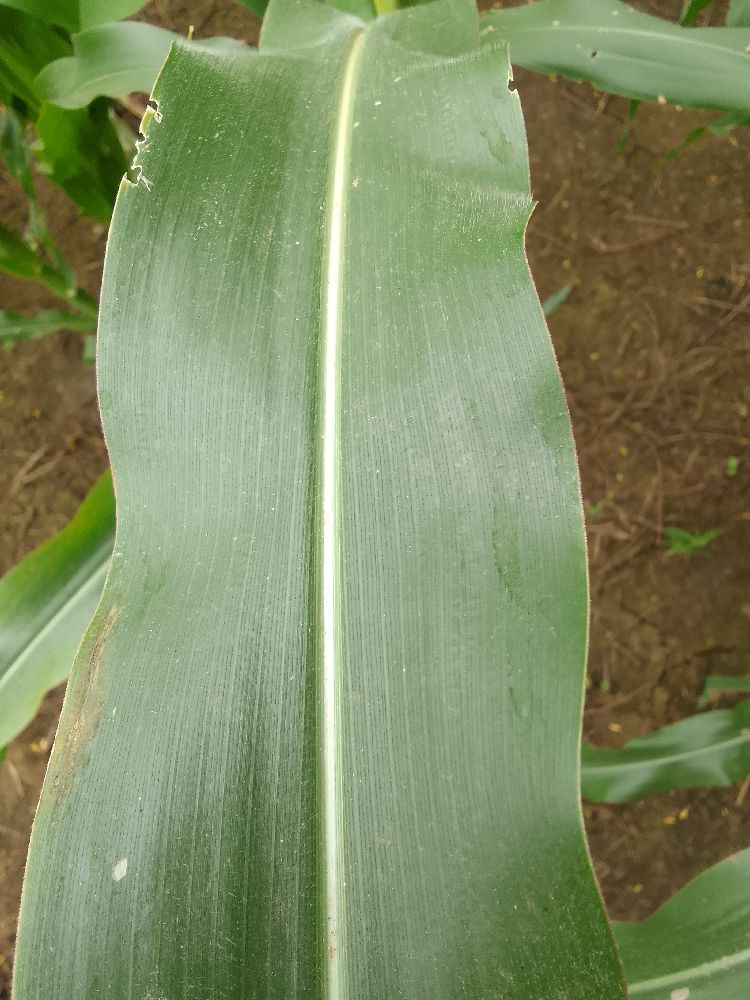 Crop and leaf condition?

maize, healthy
